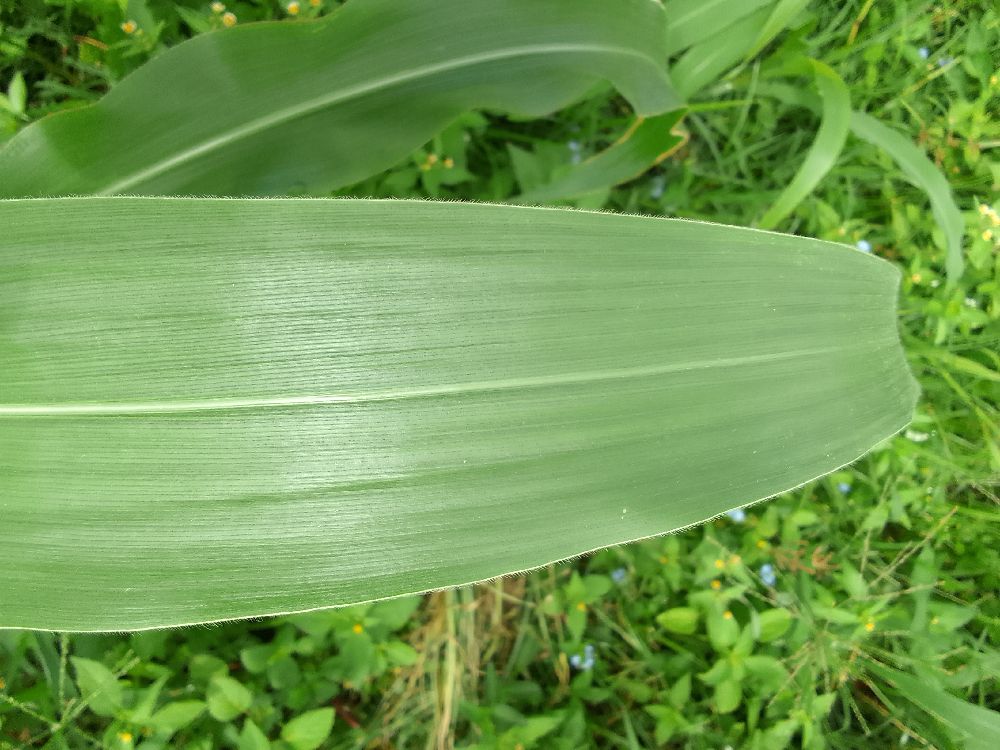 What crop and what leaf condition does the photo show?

maize, healthy
